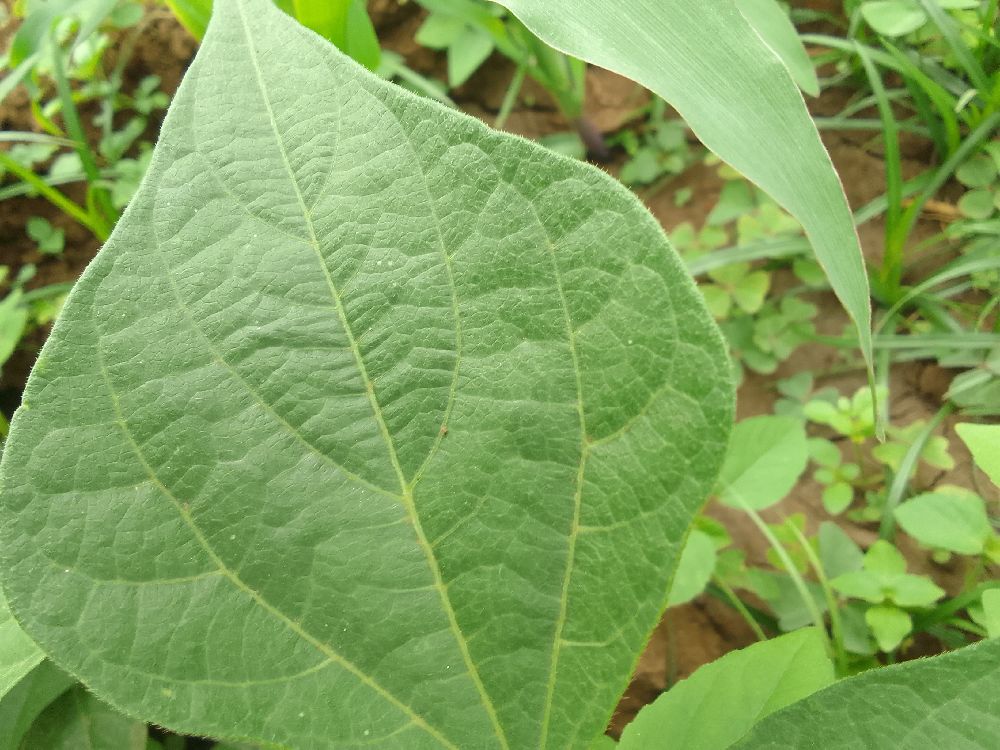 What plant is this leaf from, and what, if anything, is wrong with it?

common bean, healthy
